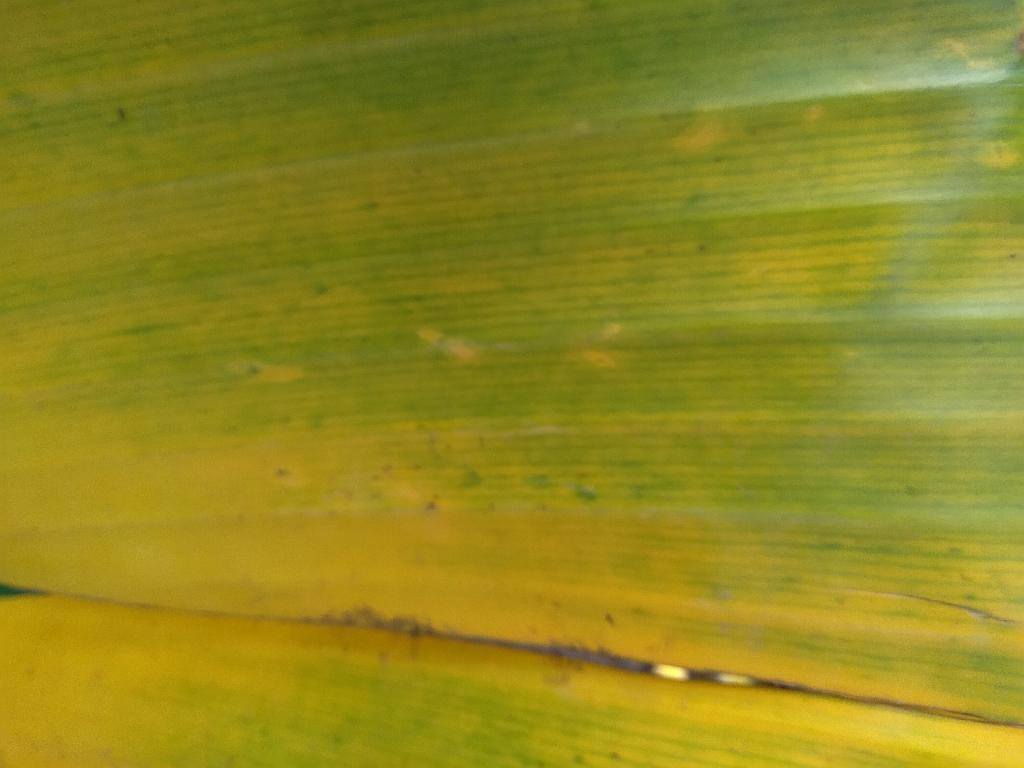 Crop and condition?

banana, fusarium wilt race 1
